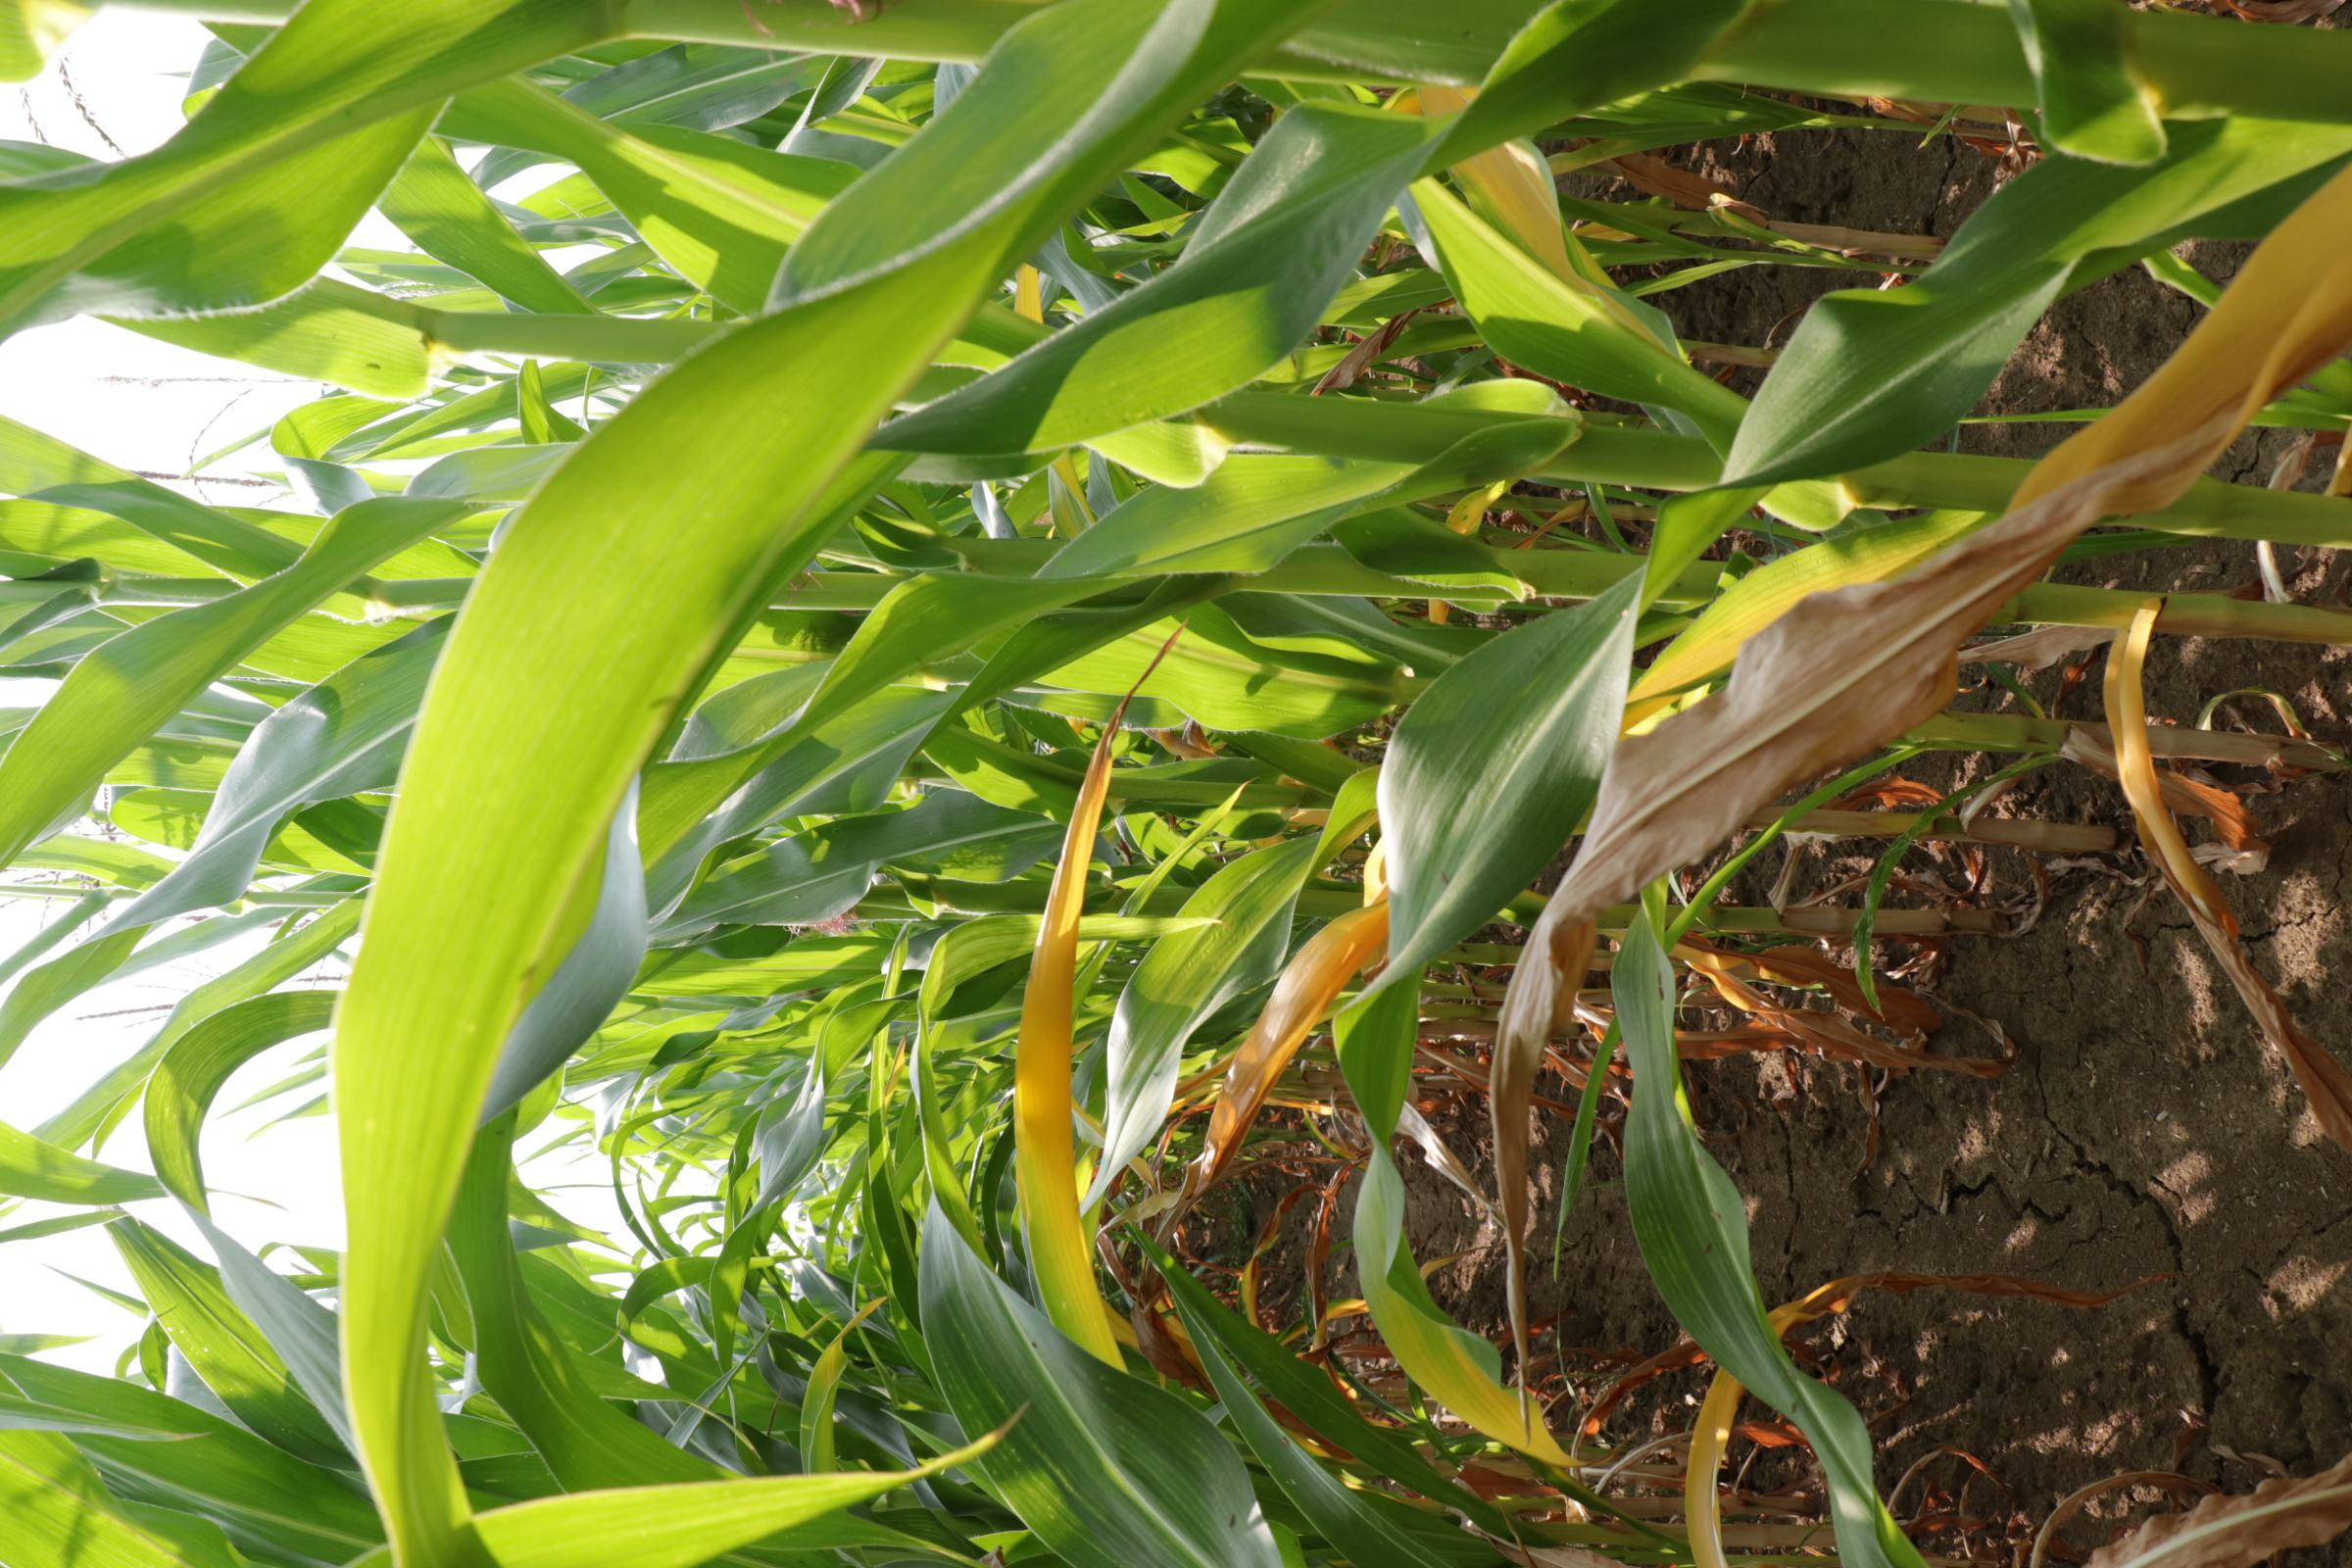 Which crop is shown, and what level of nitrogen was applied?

maize, reduced nitrogen fertilisation
